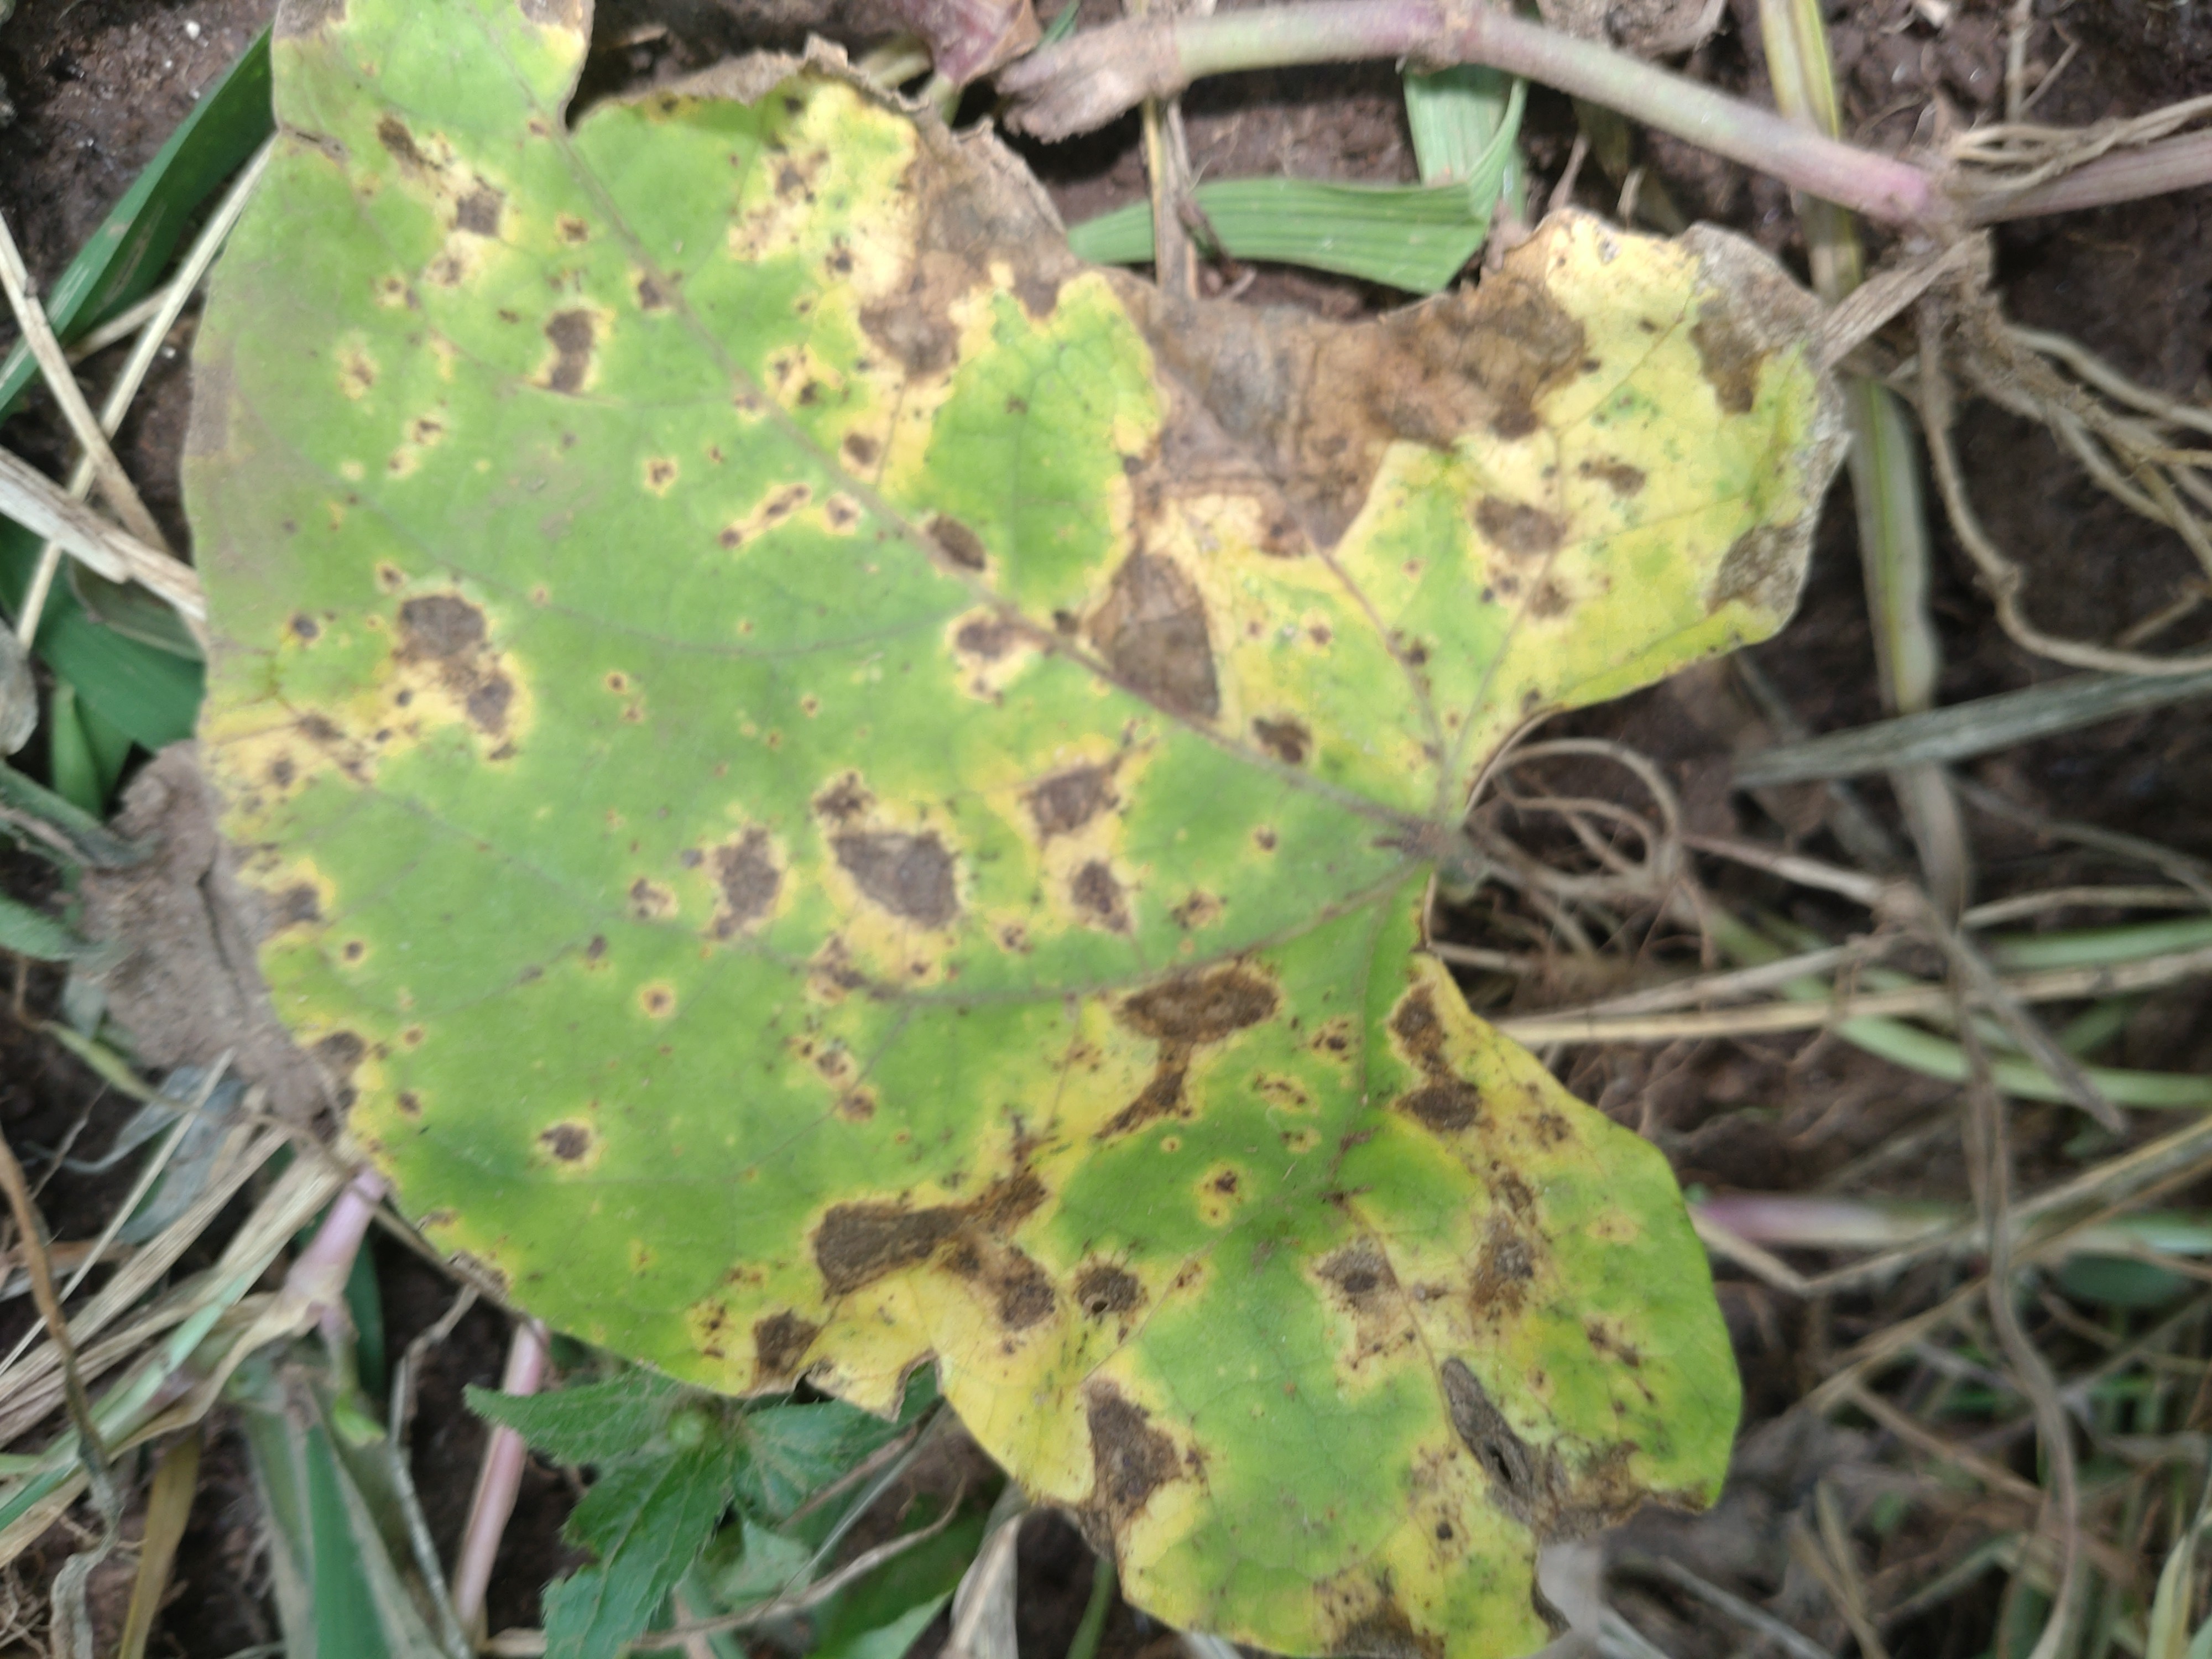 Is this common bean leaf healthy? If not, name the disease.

rust
